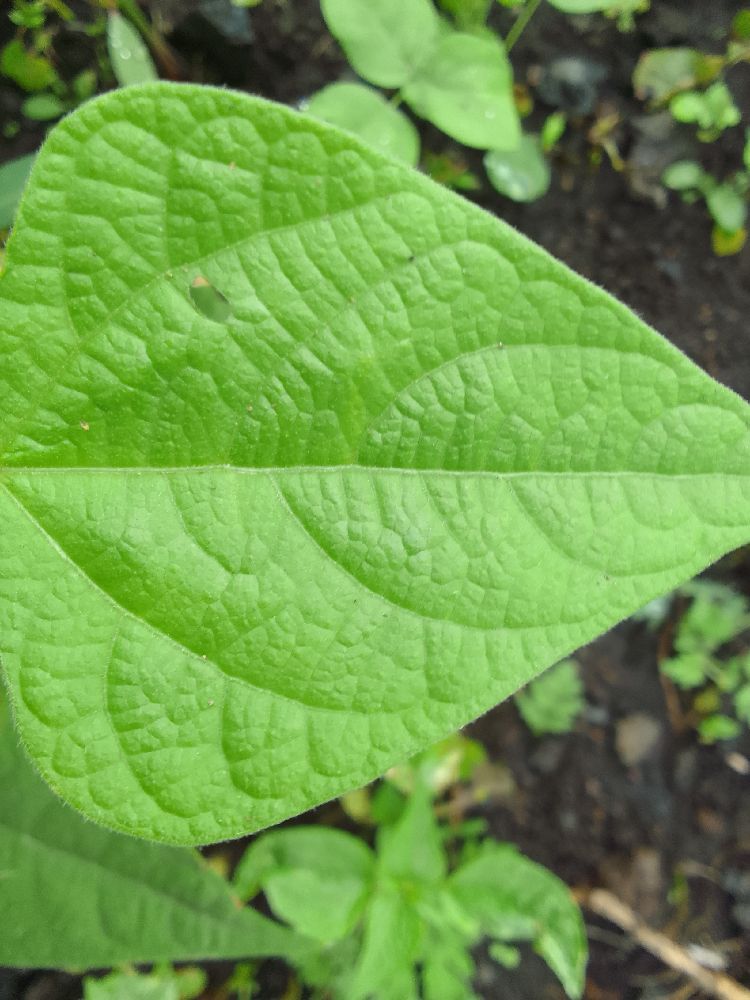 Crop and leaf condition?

common bean, healthy
